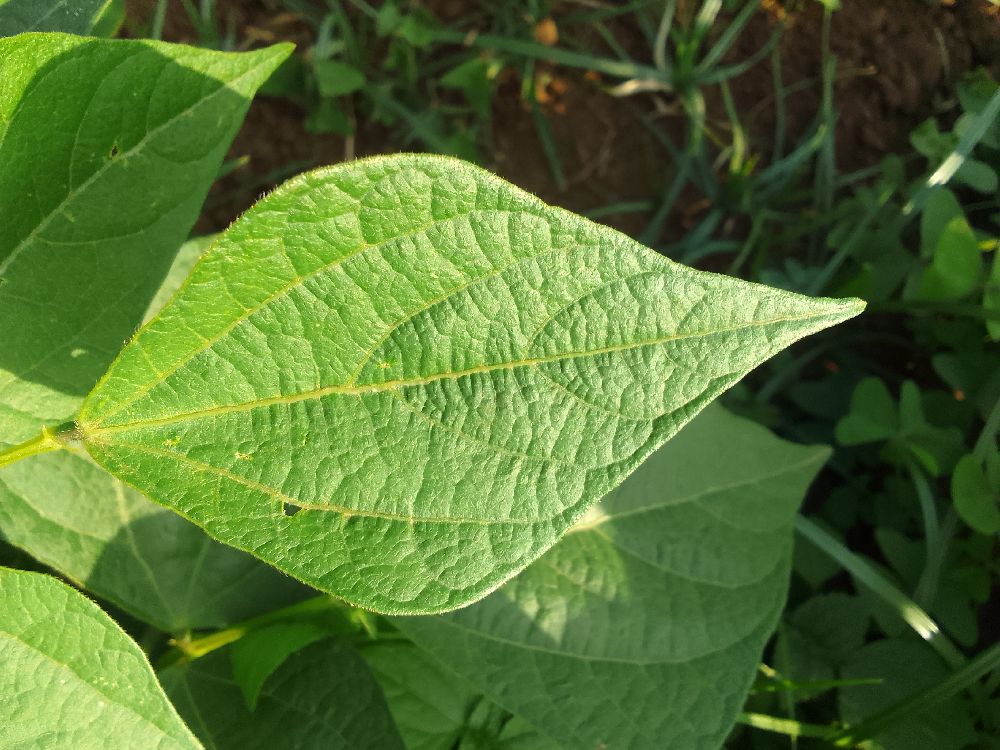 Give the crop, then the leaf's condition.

common bean, healthy
